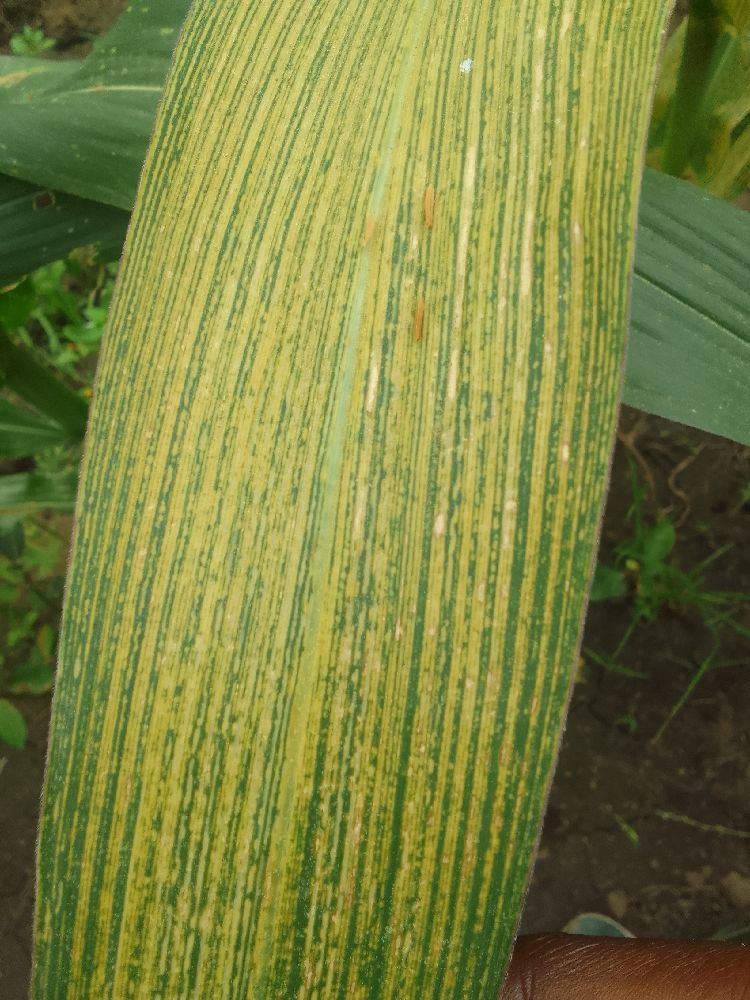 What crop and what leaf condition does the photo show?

maize, maize streak virus
